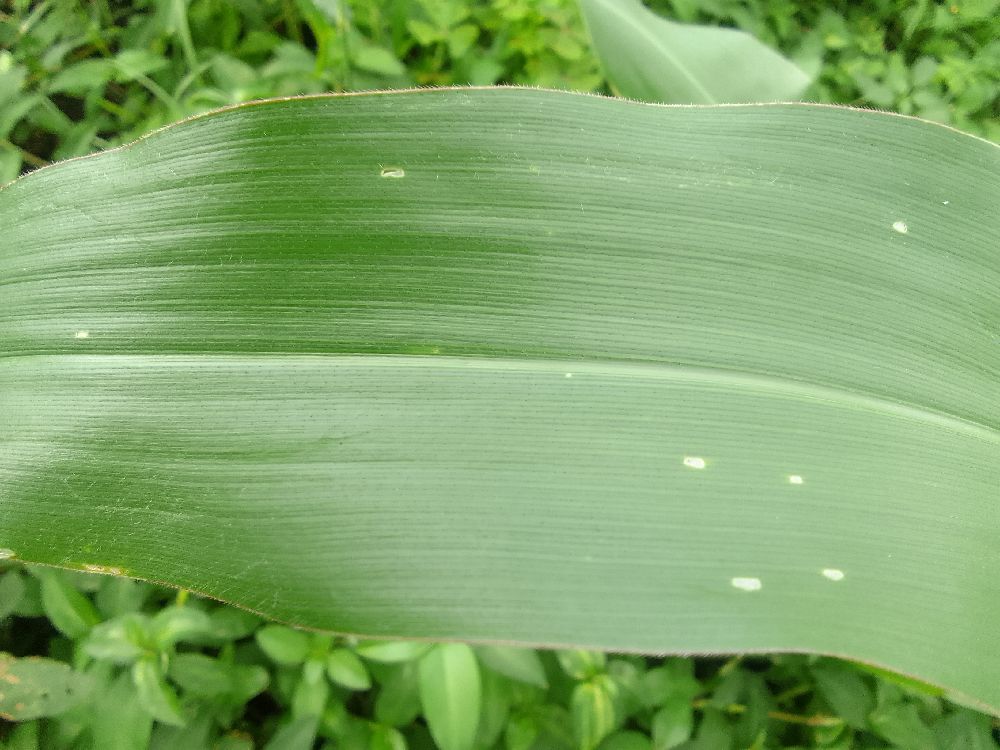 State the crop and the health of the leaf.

maize, healthy
